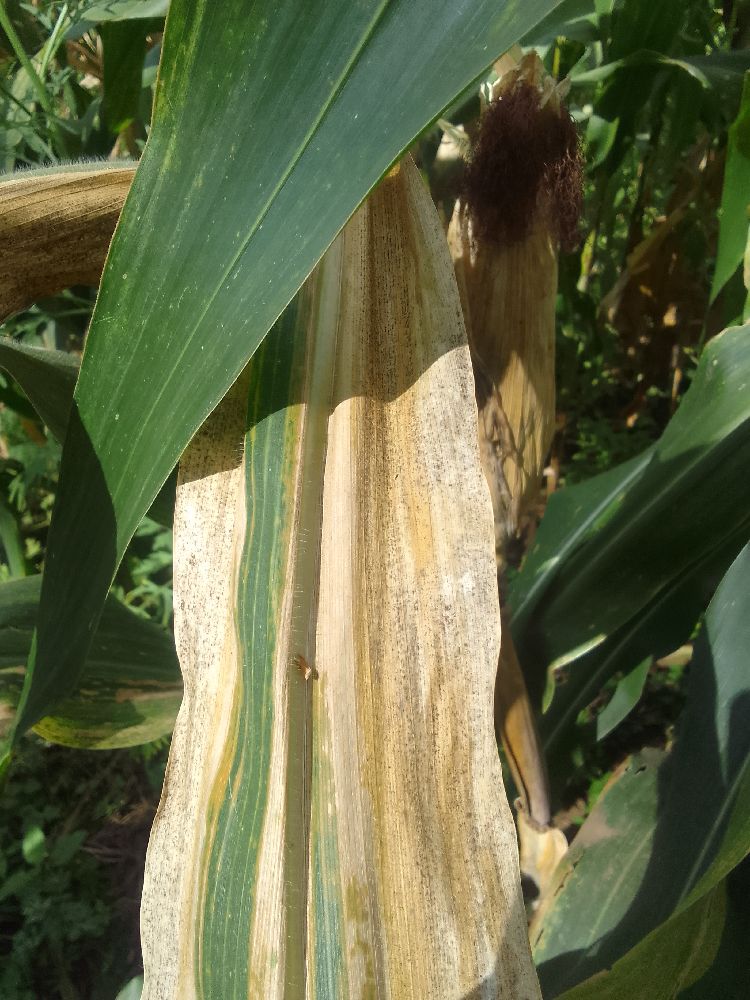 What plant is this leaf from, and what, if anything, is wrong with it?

maize, maize lethal necrosis
